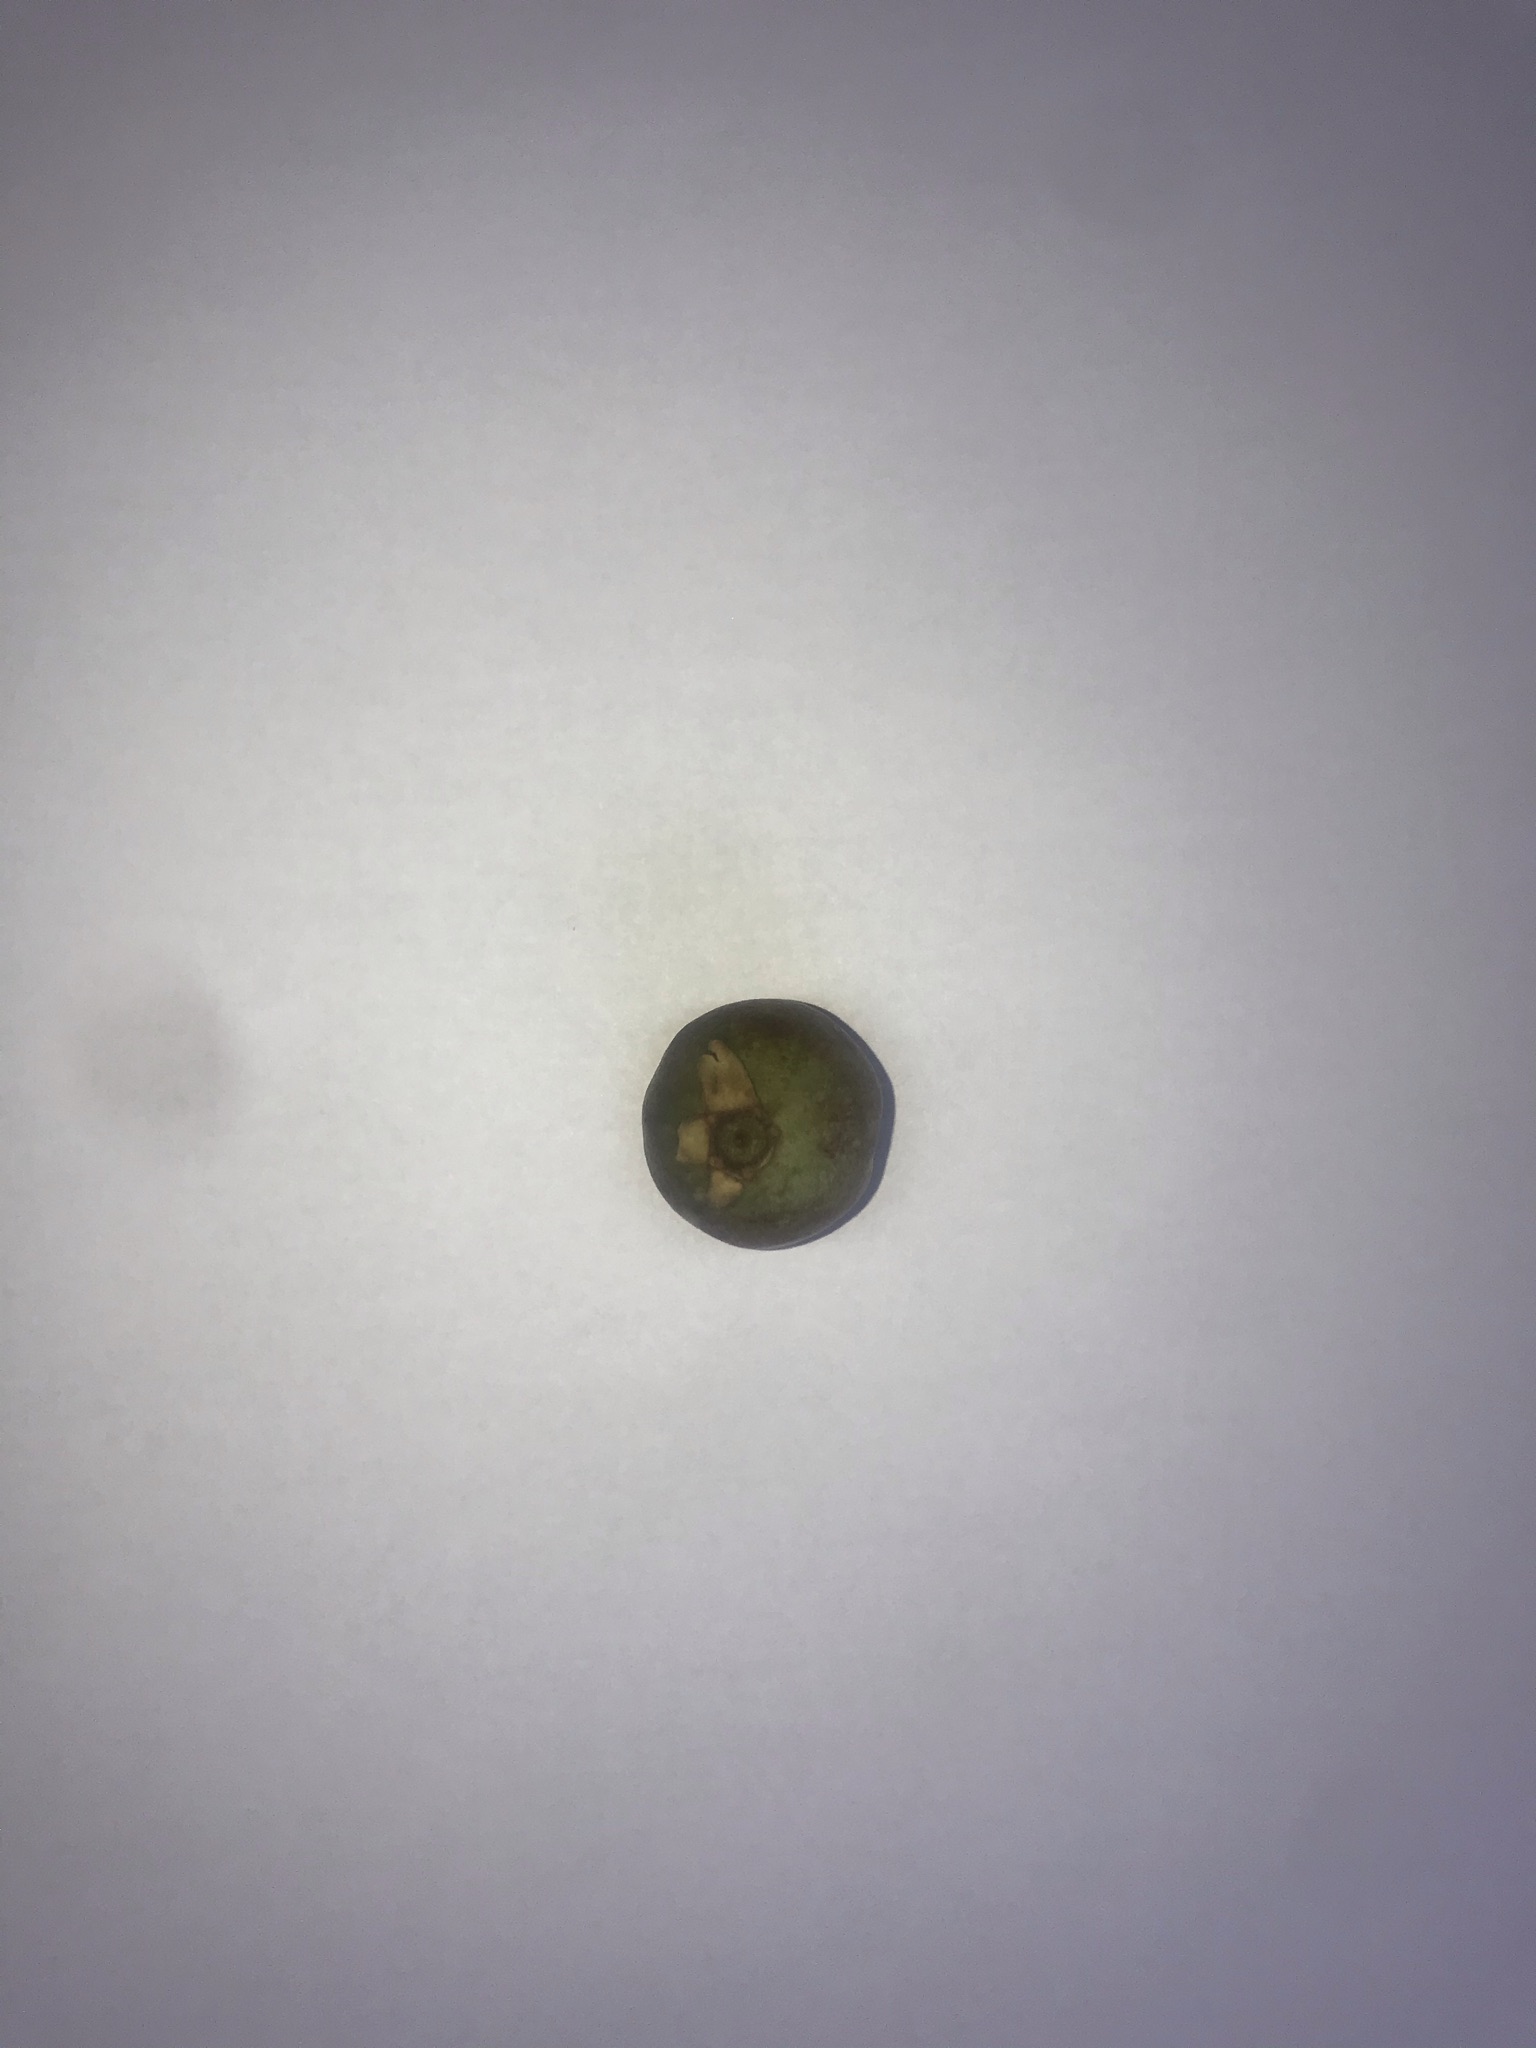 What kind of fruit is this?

gabiroba
